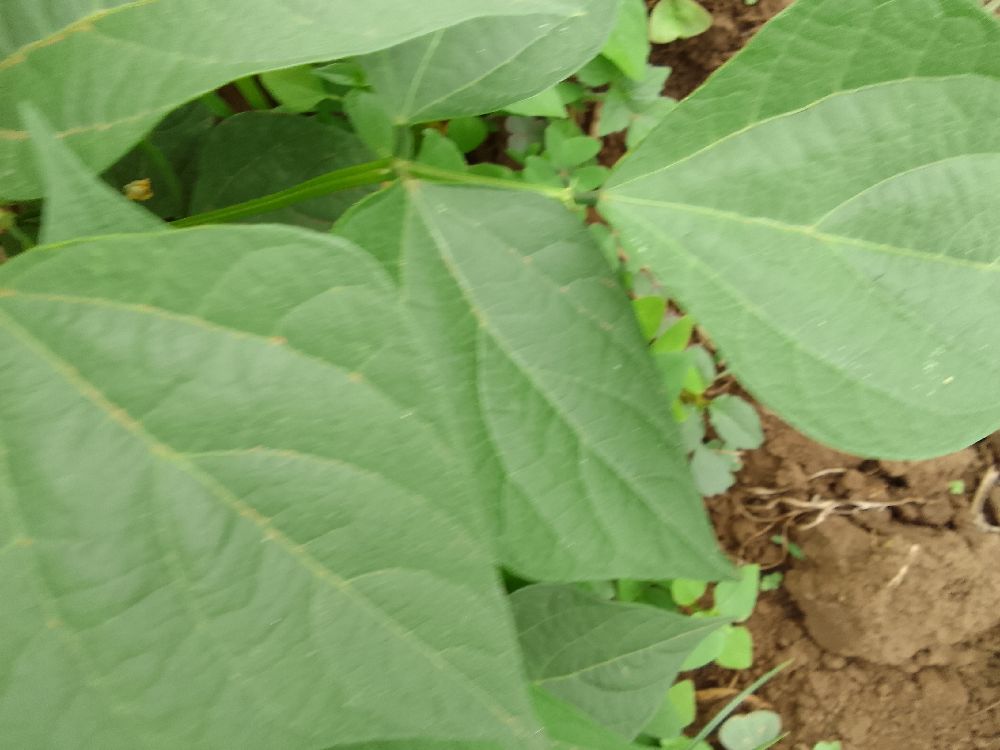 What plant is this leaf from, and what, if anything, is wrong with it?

common bean, healthy
